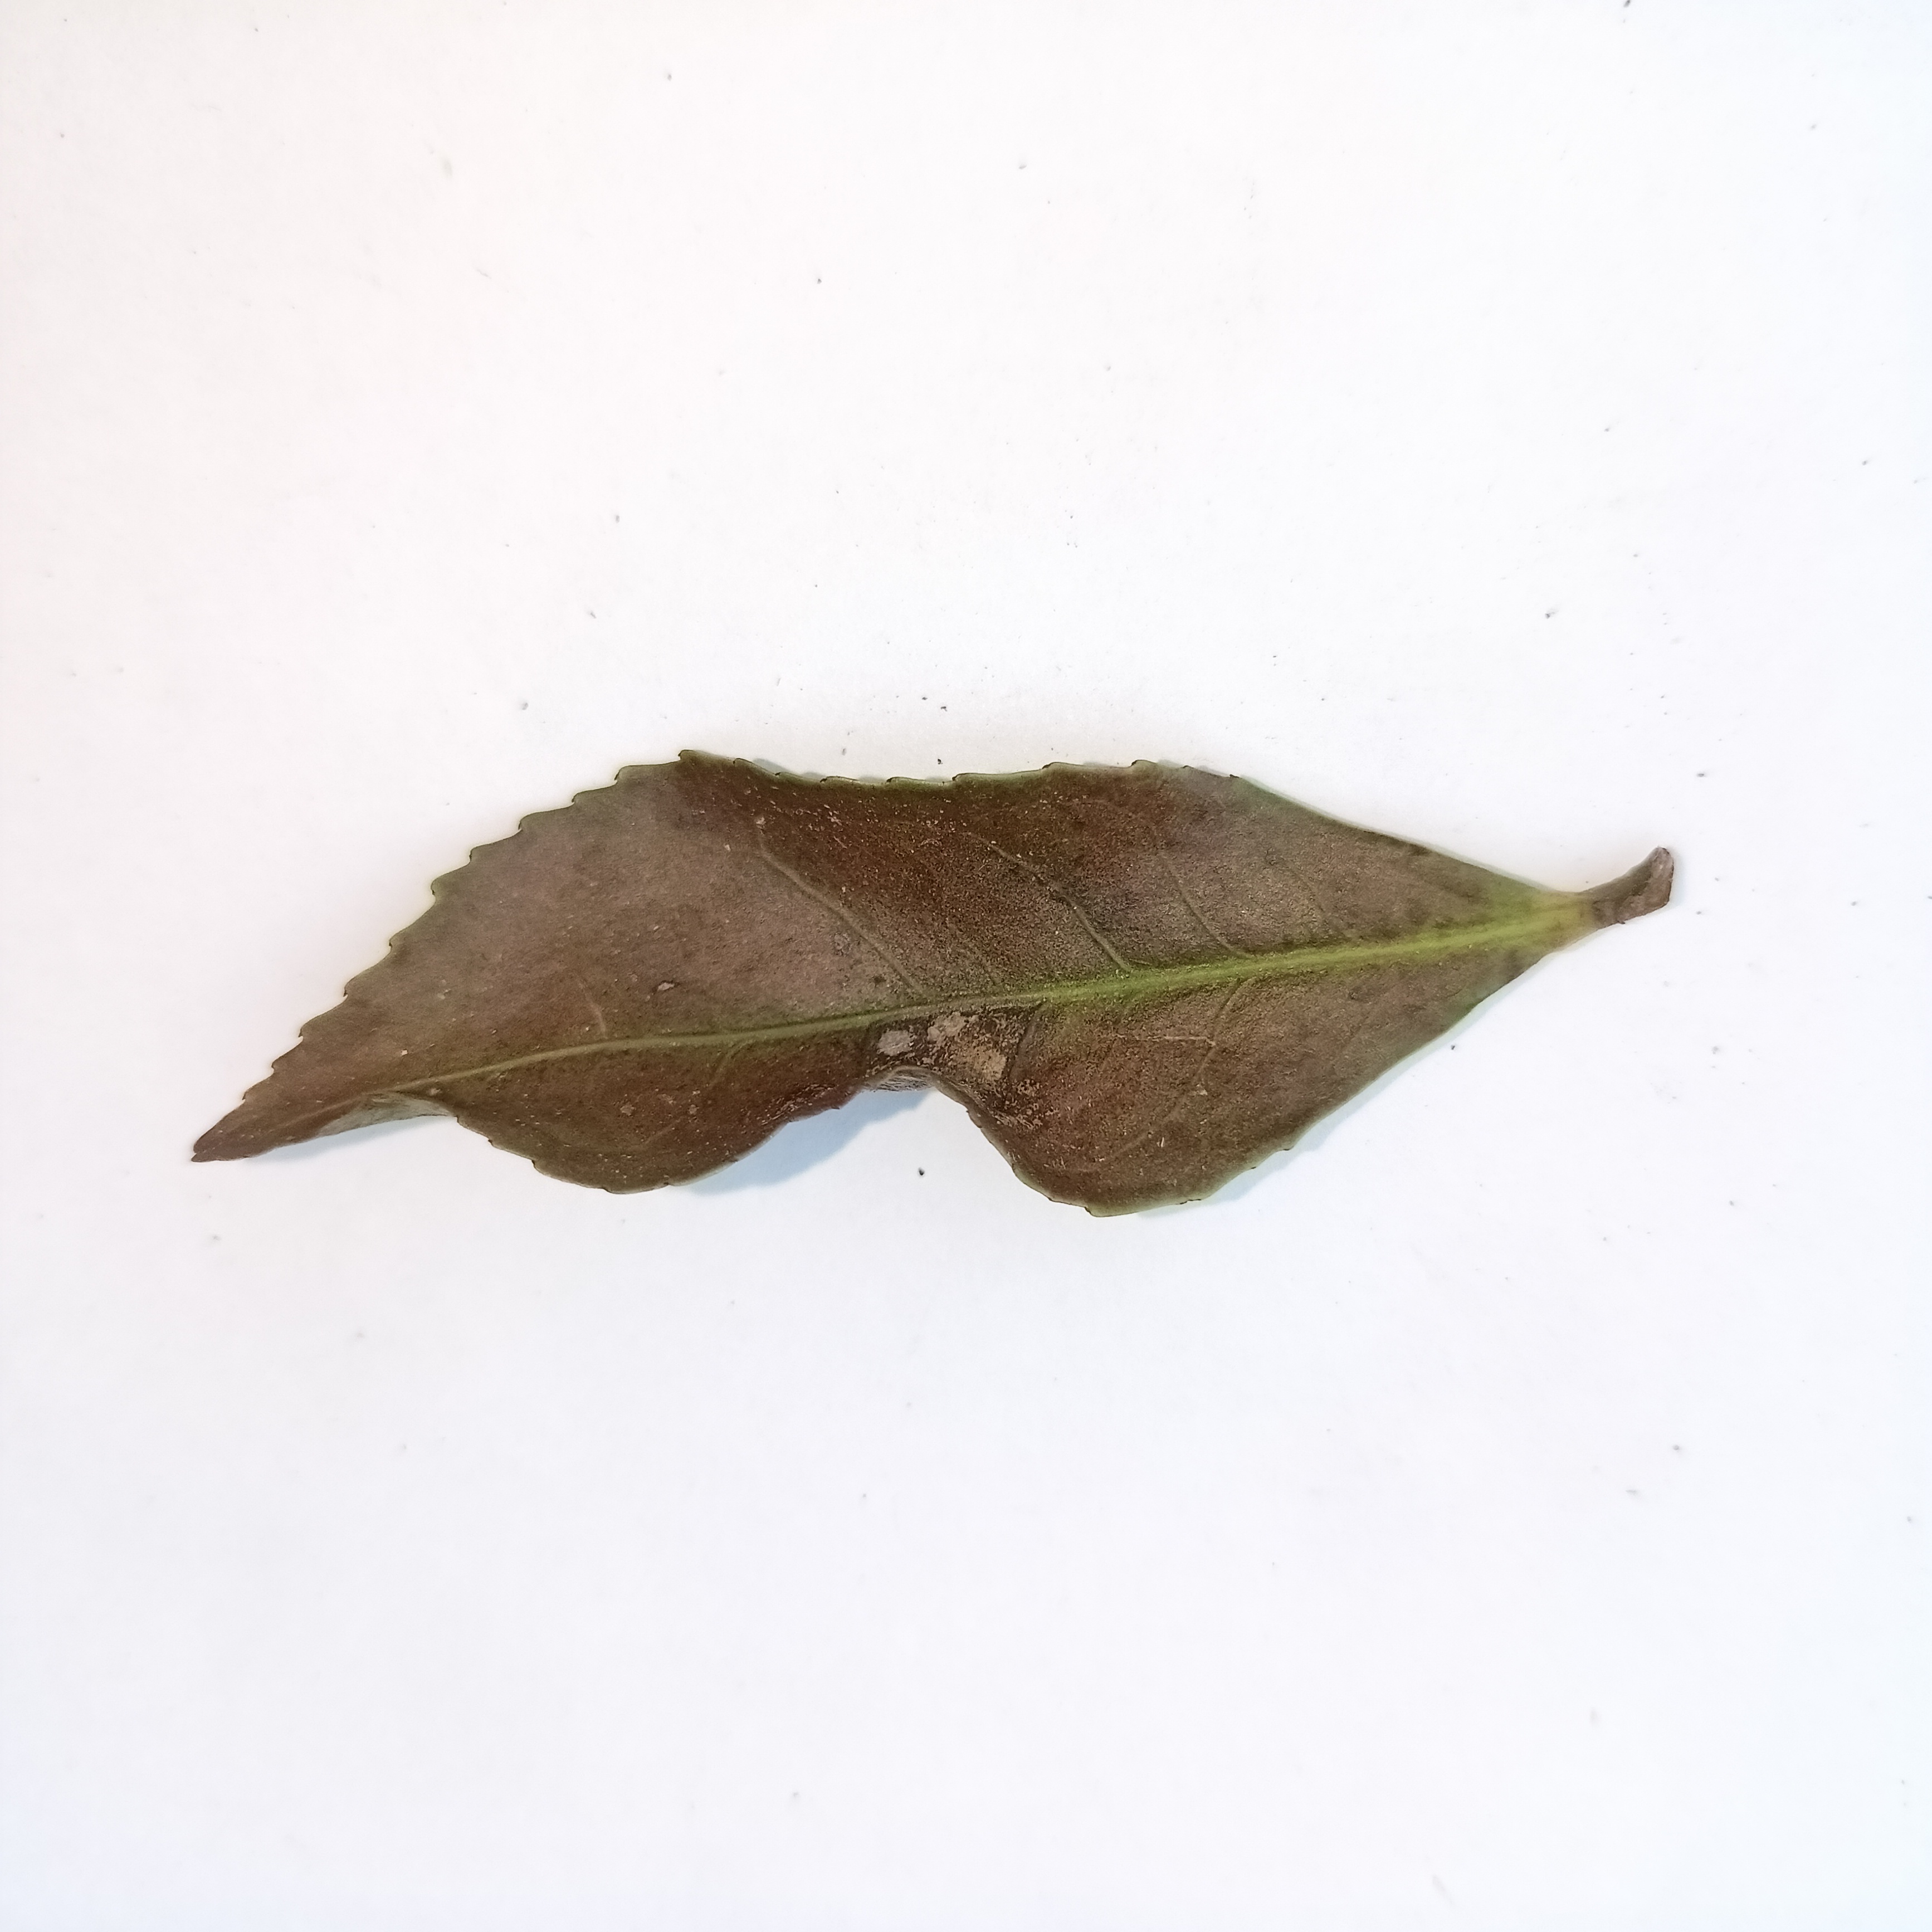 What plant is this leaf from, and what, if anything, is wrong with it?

tea, red rust
